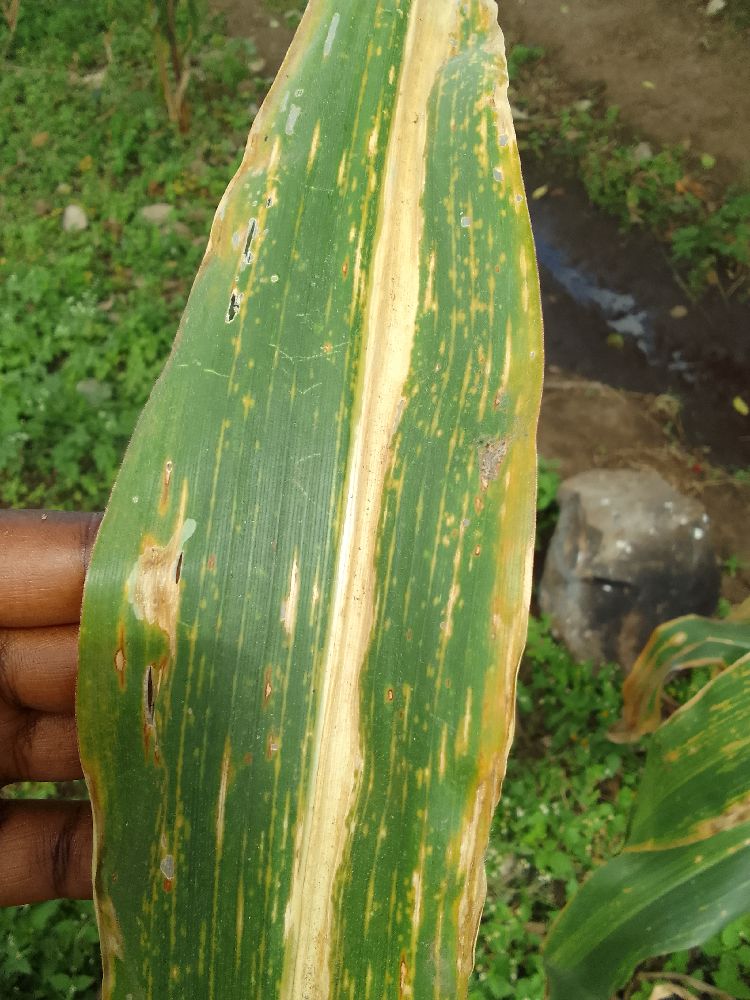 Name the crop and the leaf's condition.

maize, maize lethal necrosis
